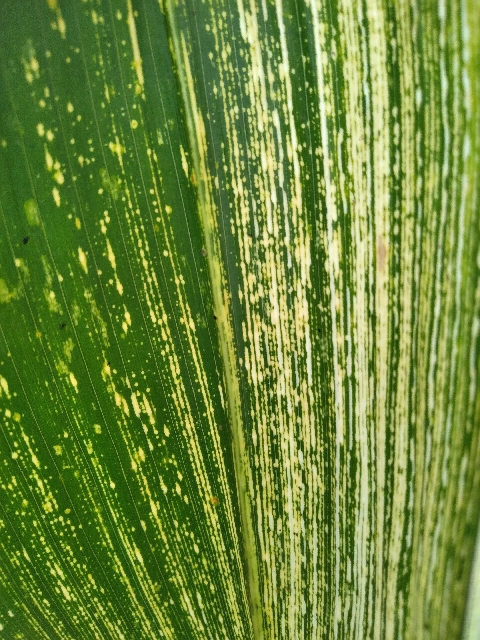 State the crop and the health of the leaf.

maize, maize streak virus
